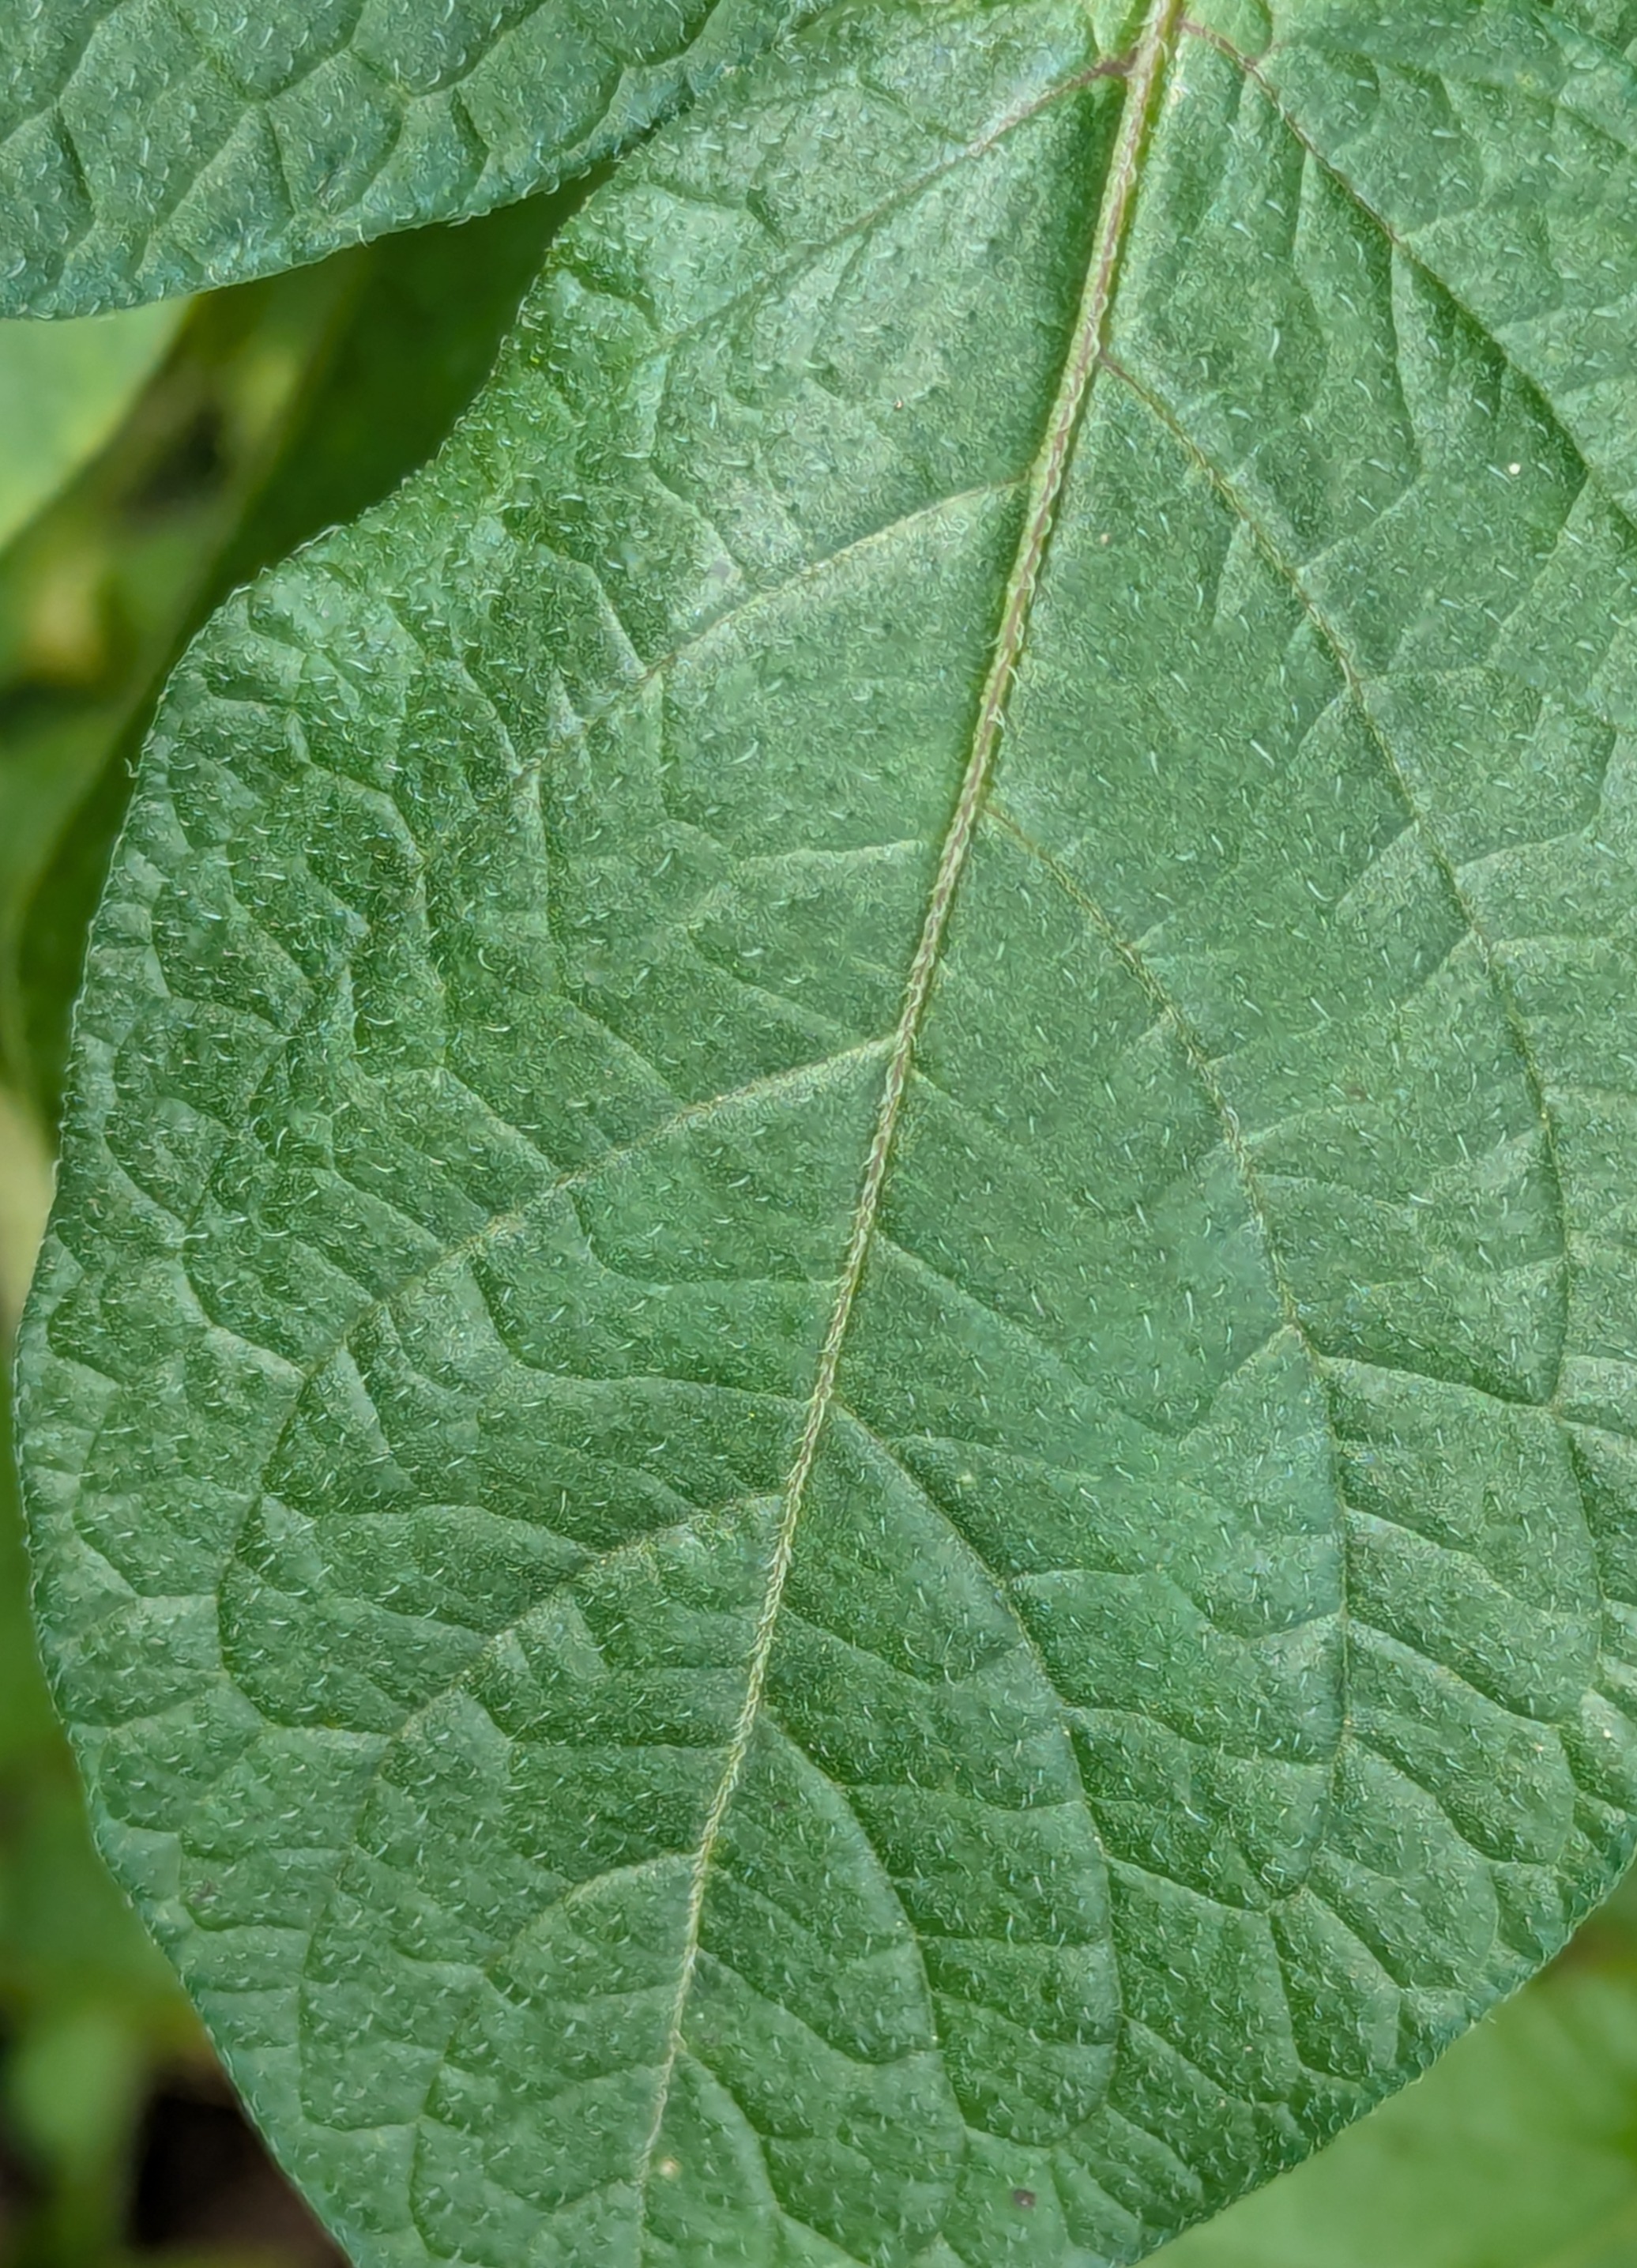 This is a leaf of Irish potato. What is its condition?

healthy
